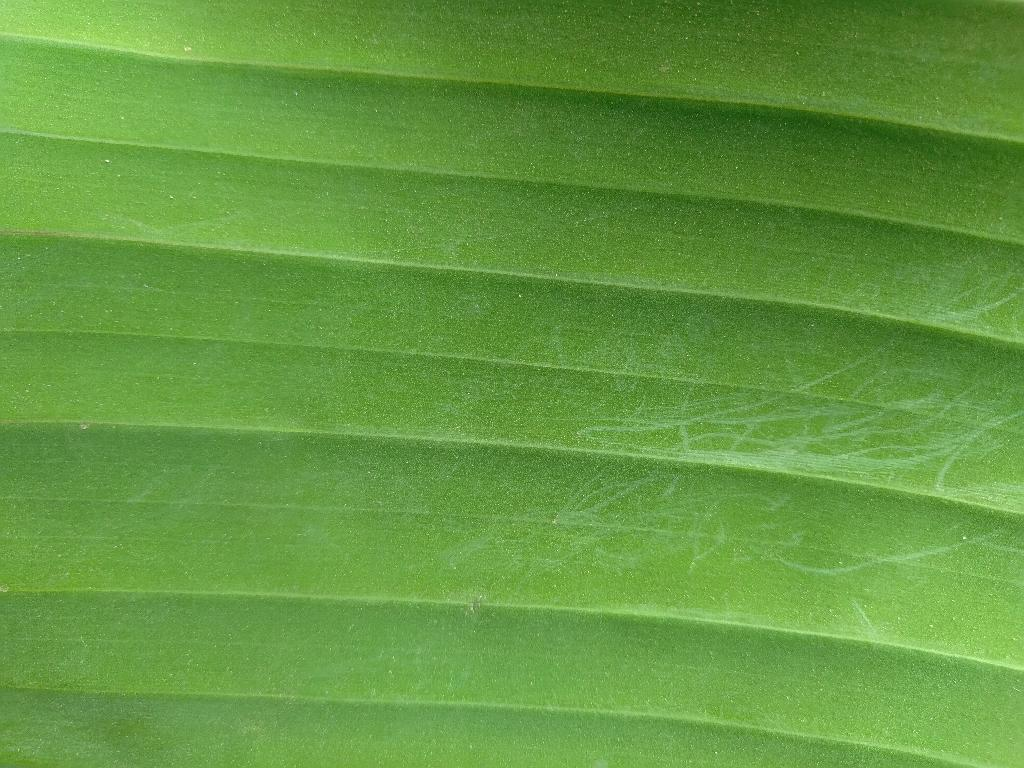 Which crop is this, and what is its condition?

banana, healthy
